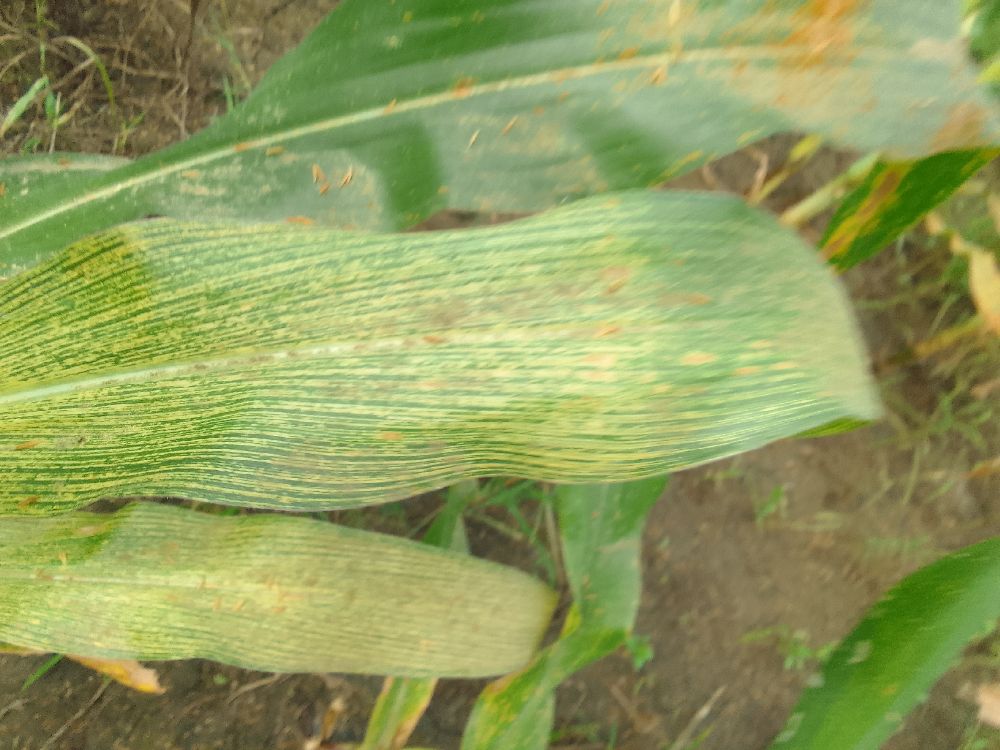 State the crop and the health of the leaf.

maize, maize streak virus
